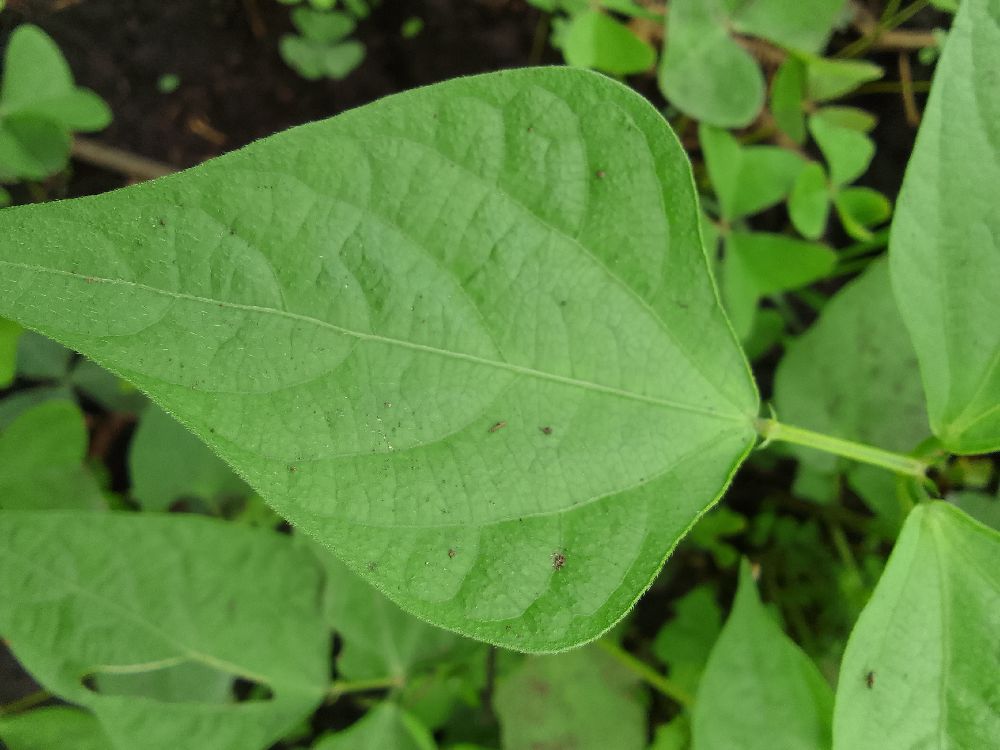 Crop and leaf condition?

common bean, healthy
